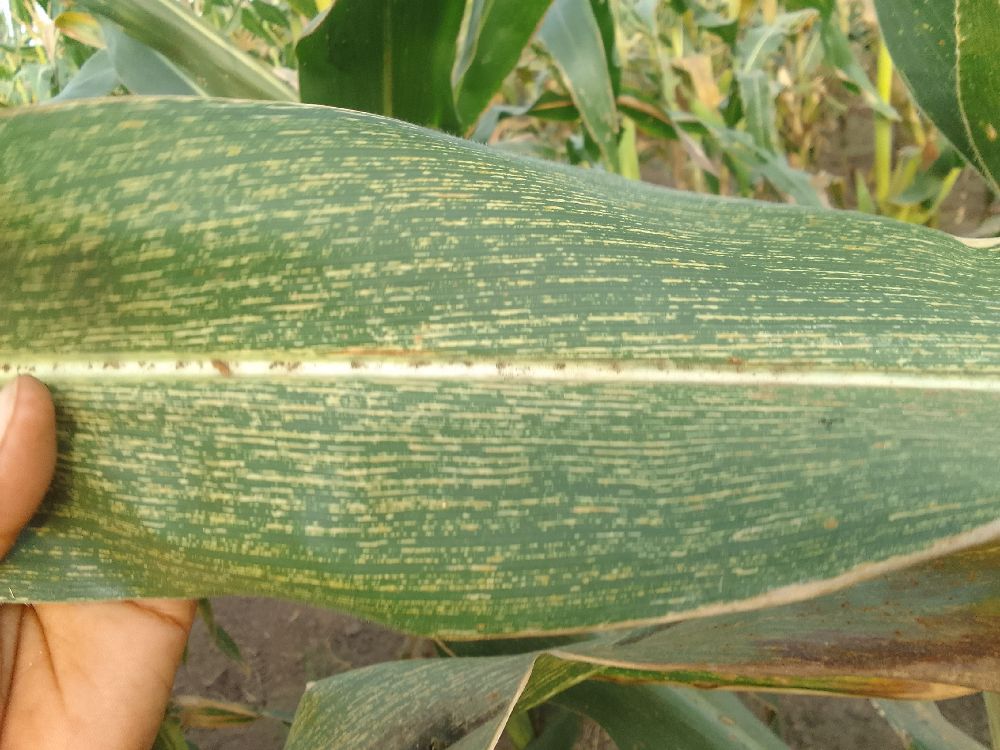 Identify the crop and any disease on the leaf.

maize, maize streak virus
